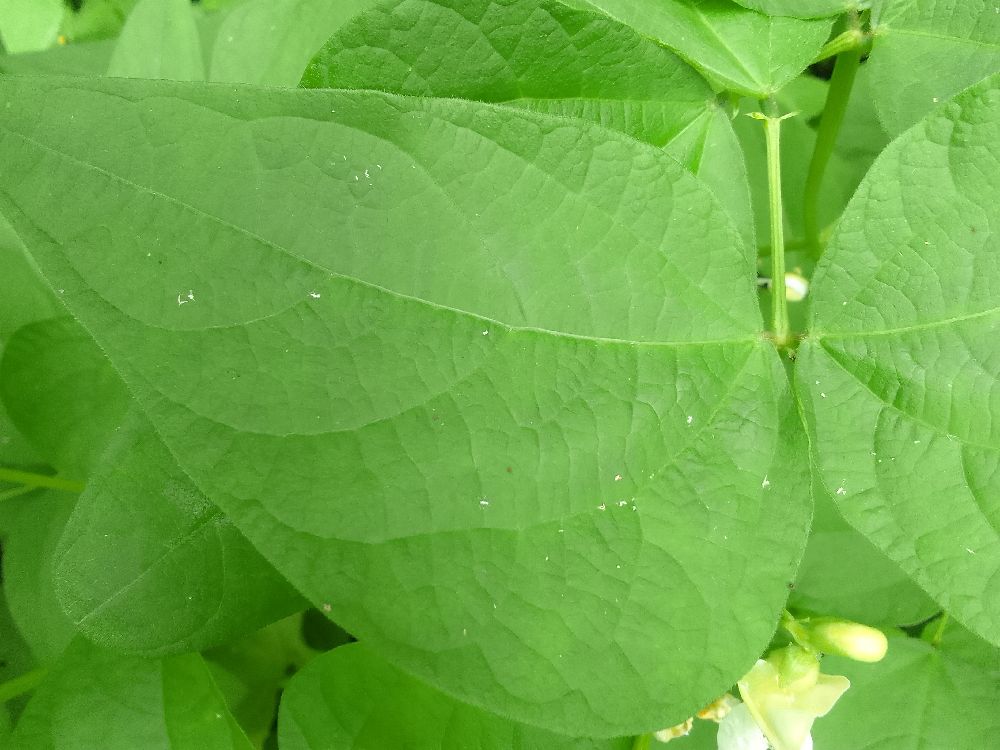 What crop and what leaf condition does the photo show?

common bean, healthy
